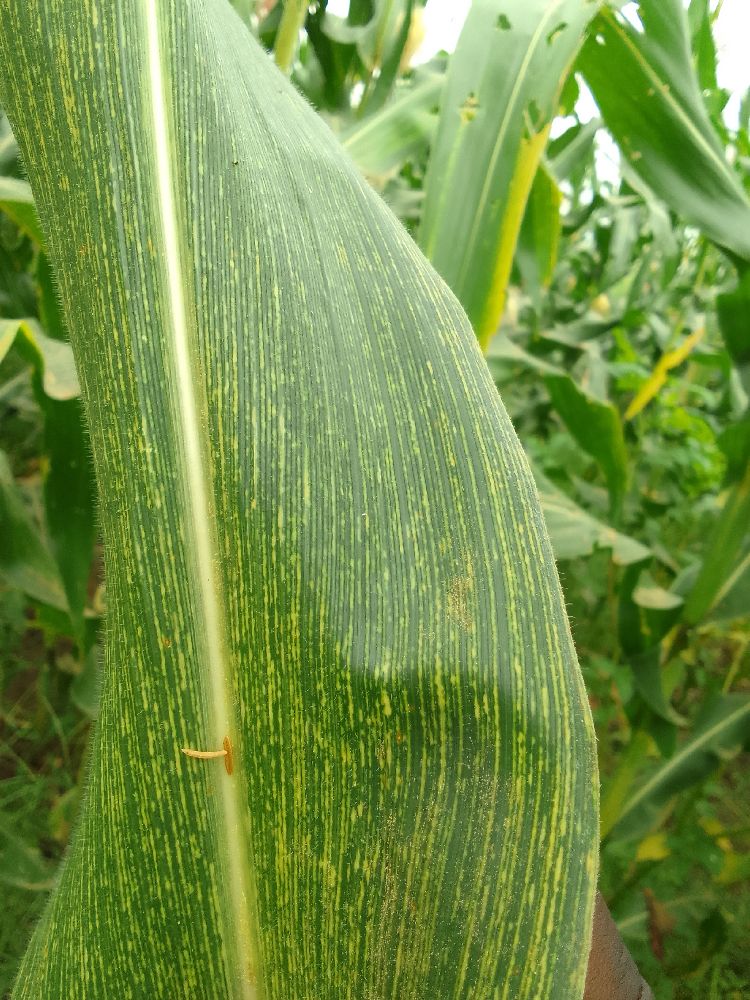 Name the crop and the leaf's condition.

maize, maize streak virus
